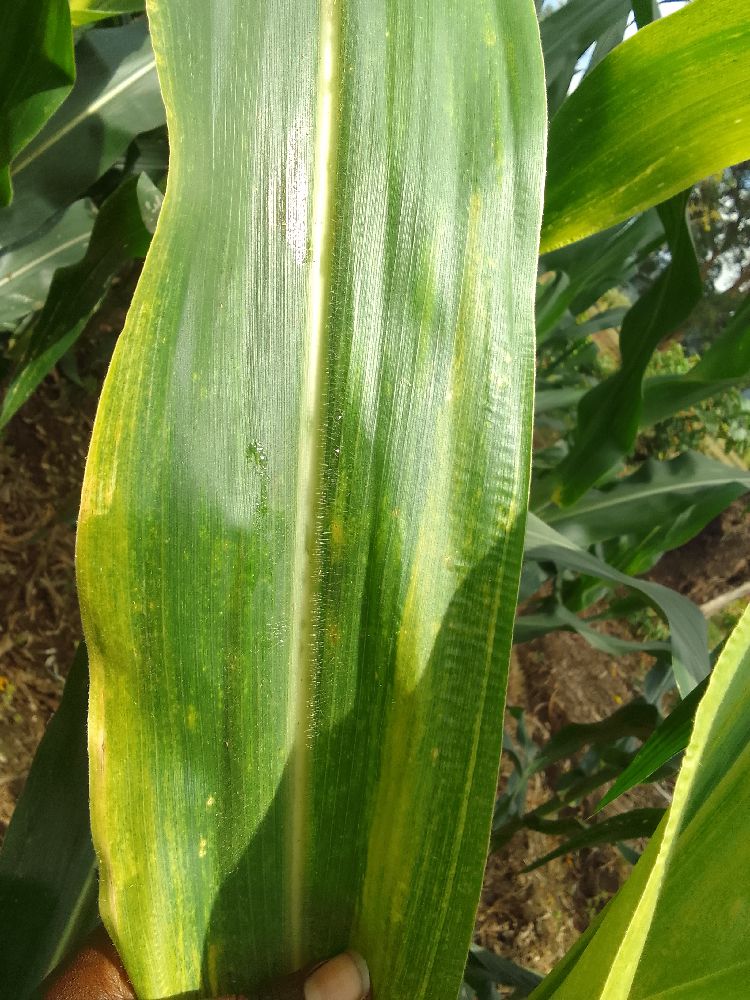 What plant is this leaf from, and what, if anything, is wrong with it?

maize, maize lethal necrosis
